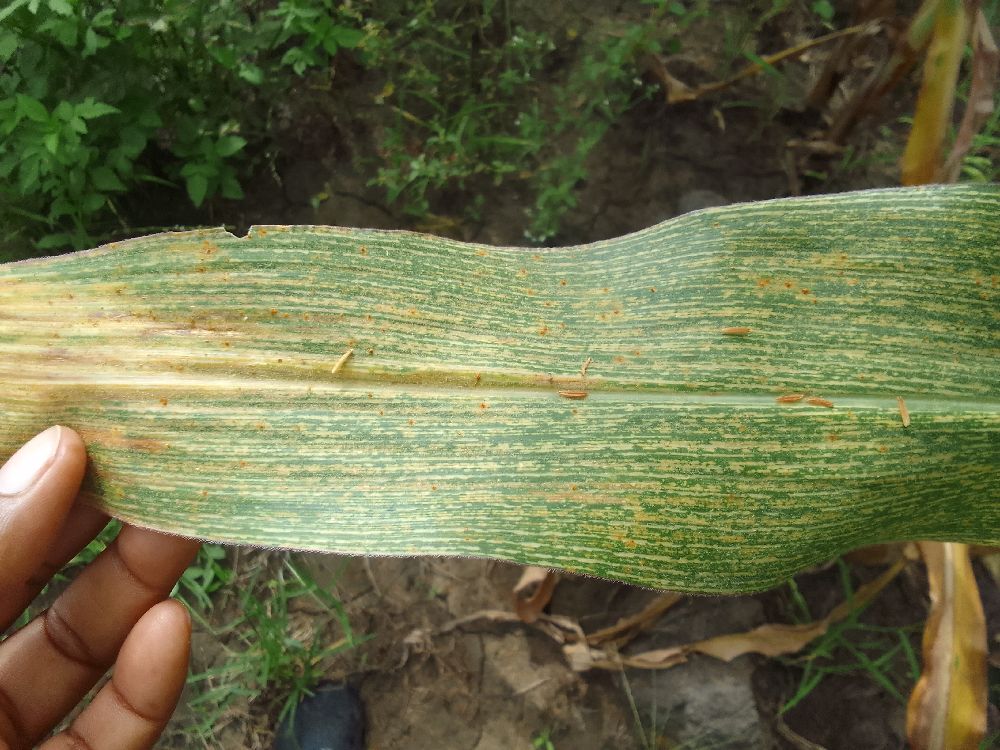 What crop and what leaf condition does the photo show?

maize, maize streak virus
